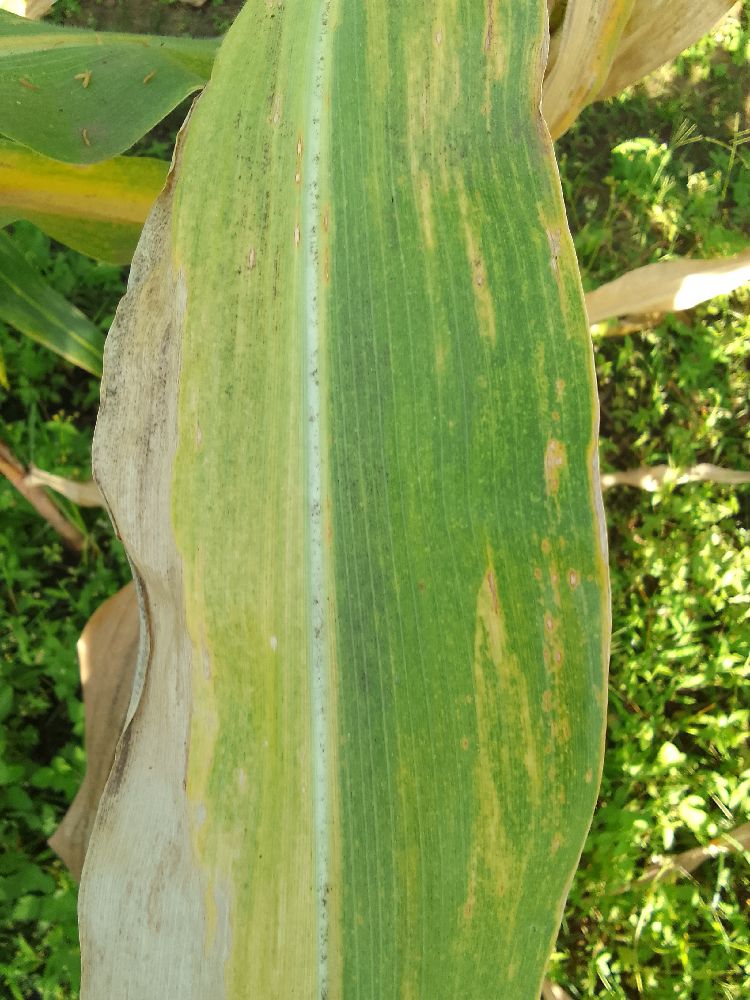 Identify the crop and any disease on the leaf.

maize, maize lethal necrosis
